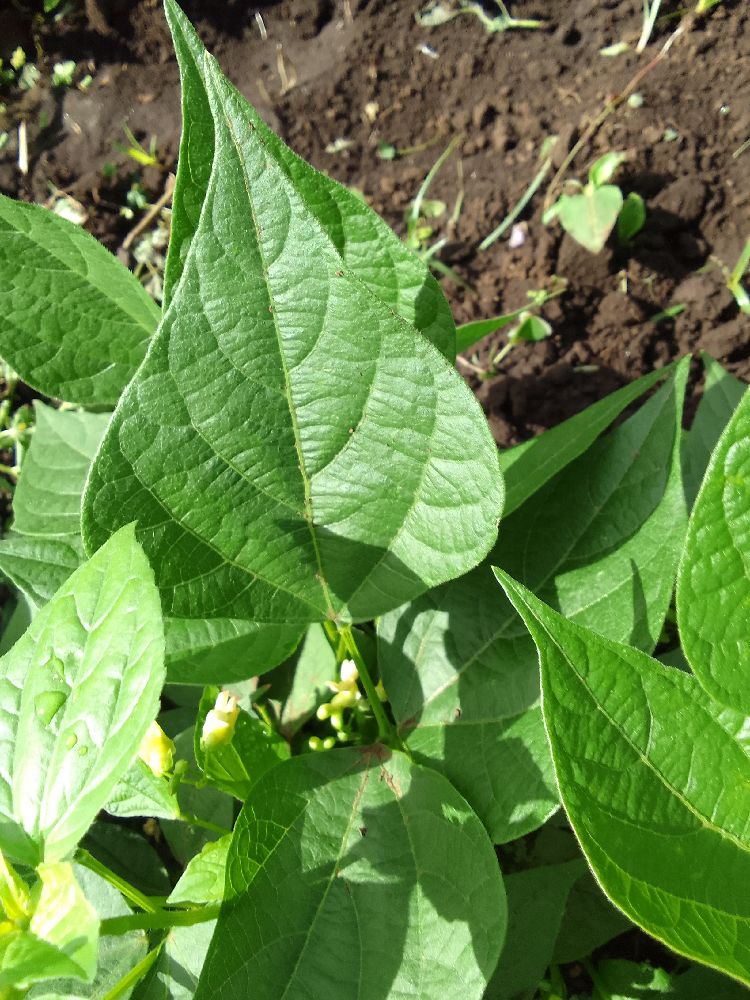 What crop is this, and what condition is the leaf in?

common bean, healthy
